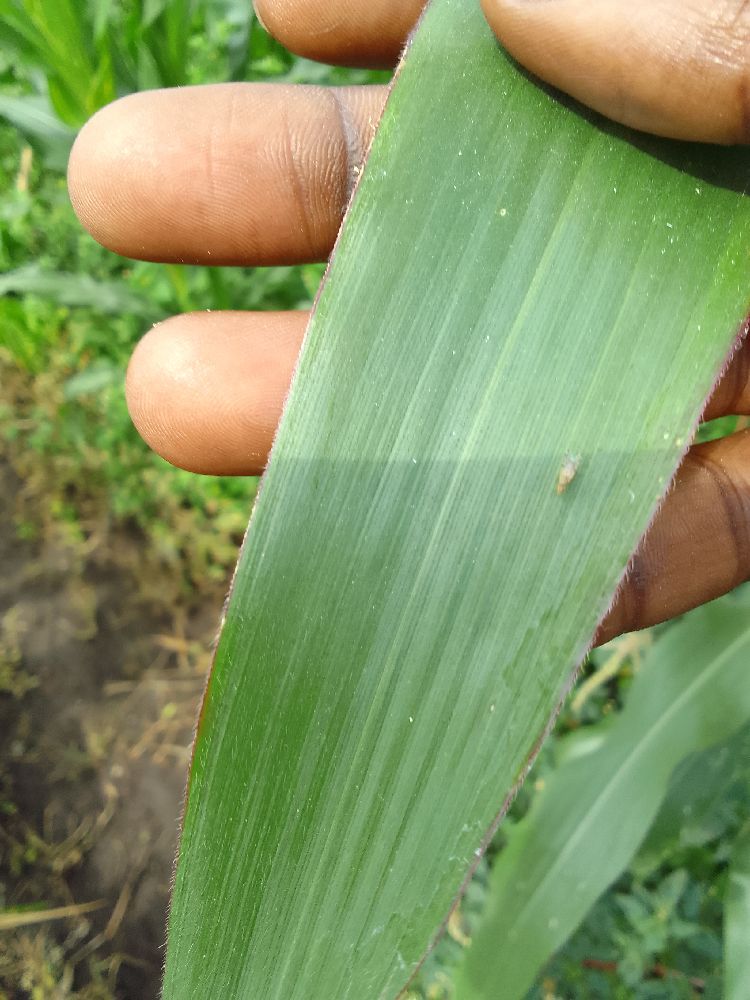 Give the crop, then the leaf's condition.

maize, healthy
